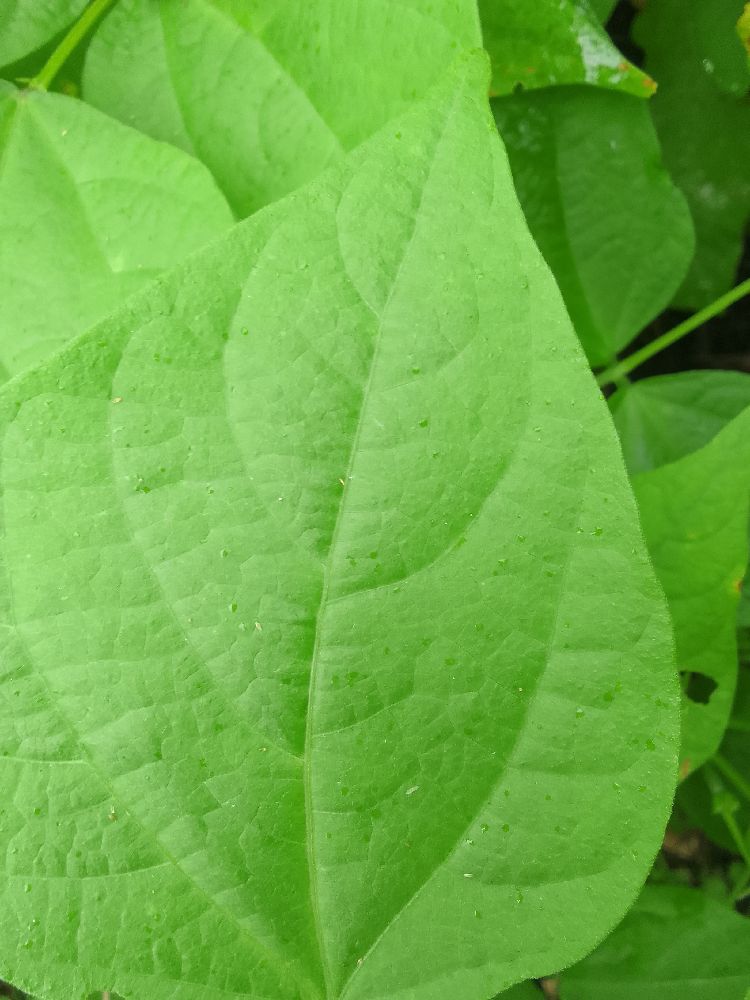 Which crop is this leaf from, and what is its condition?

common bean, healthy
